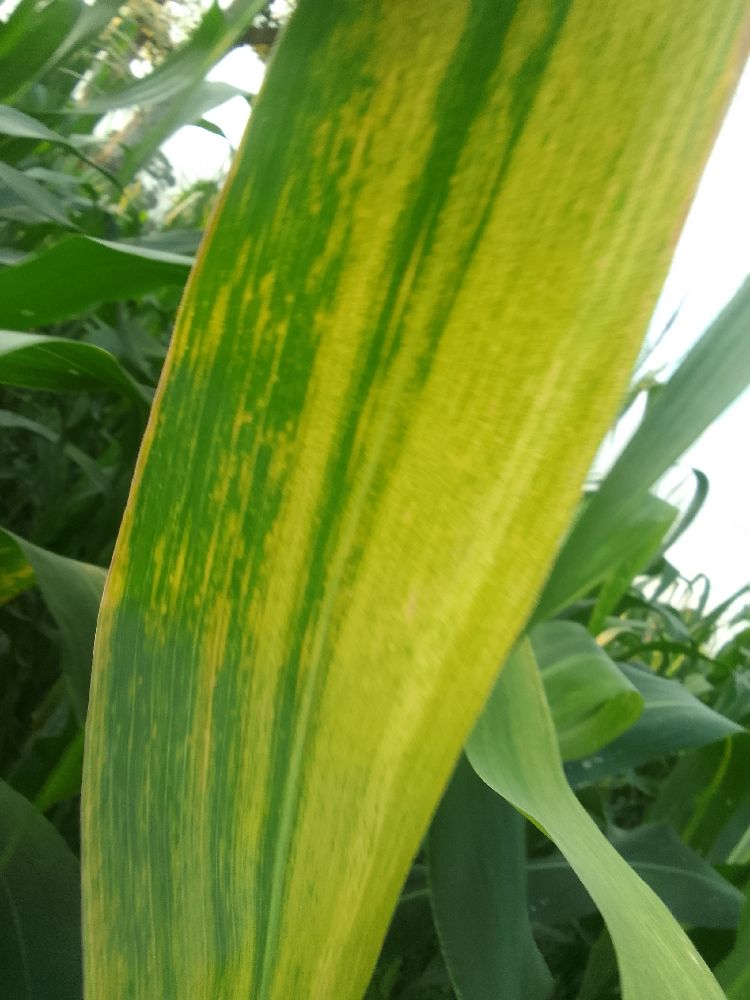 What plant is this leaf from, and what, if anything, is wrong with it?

maize, maize lethal necrosis
